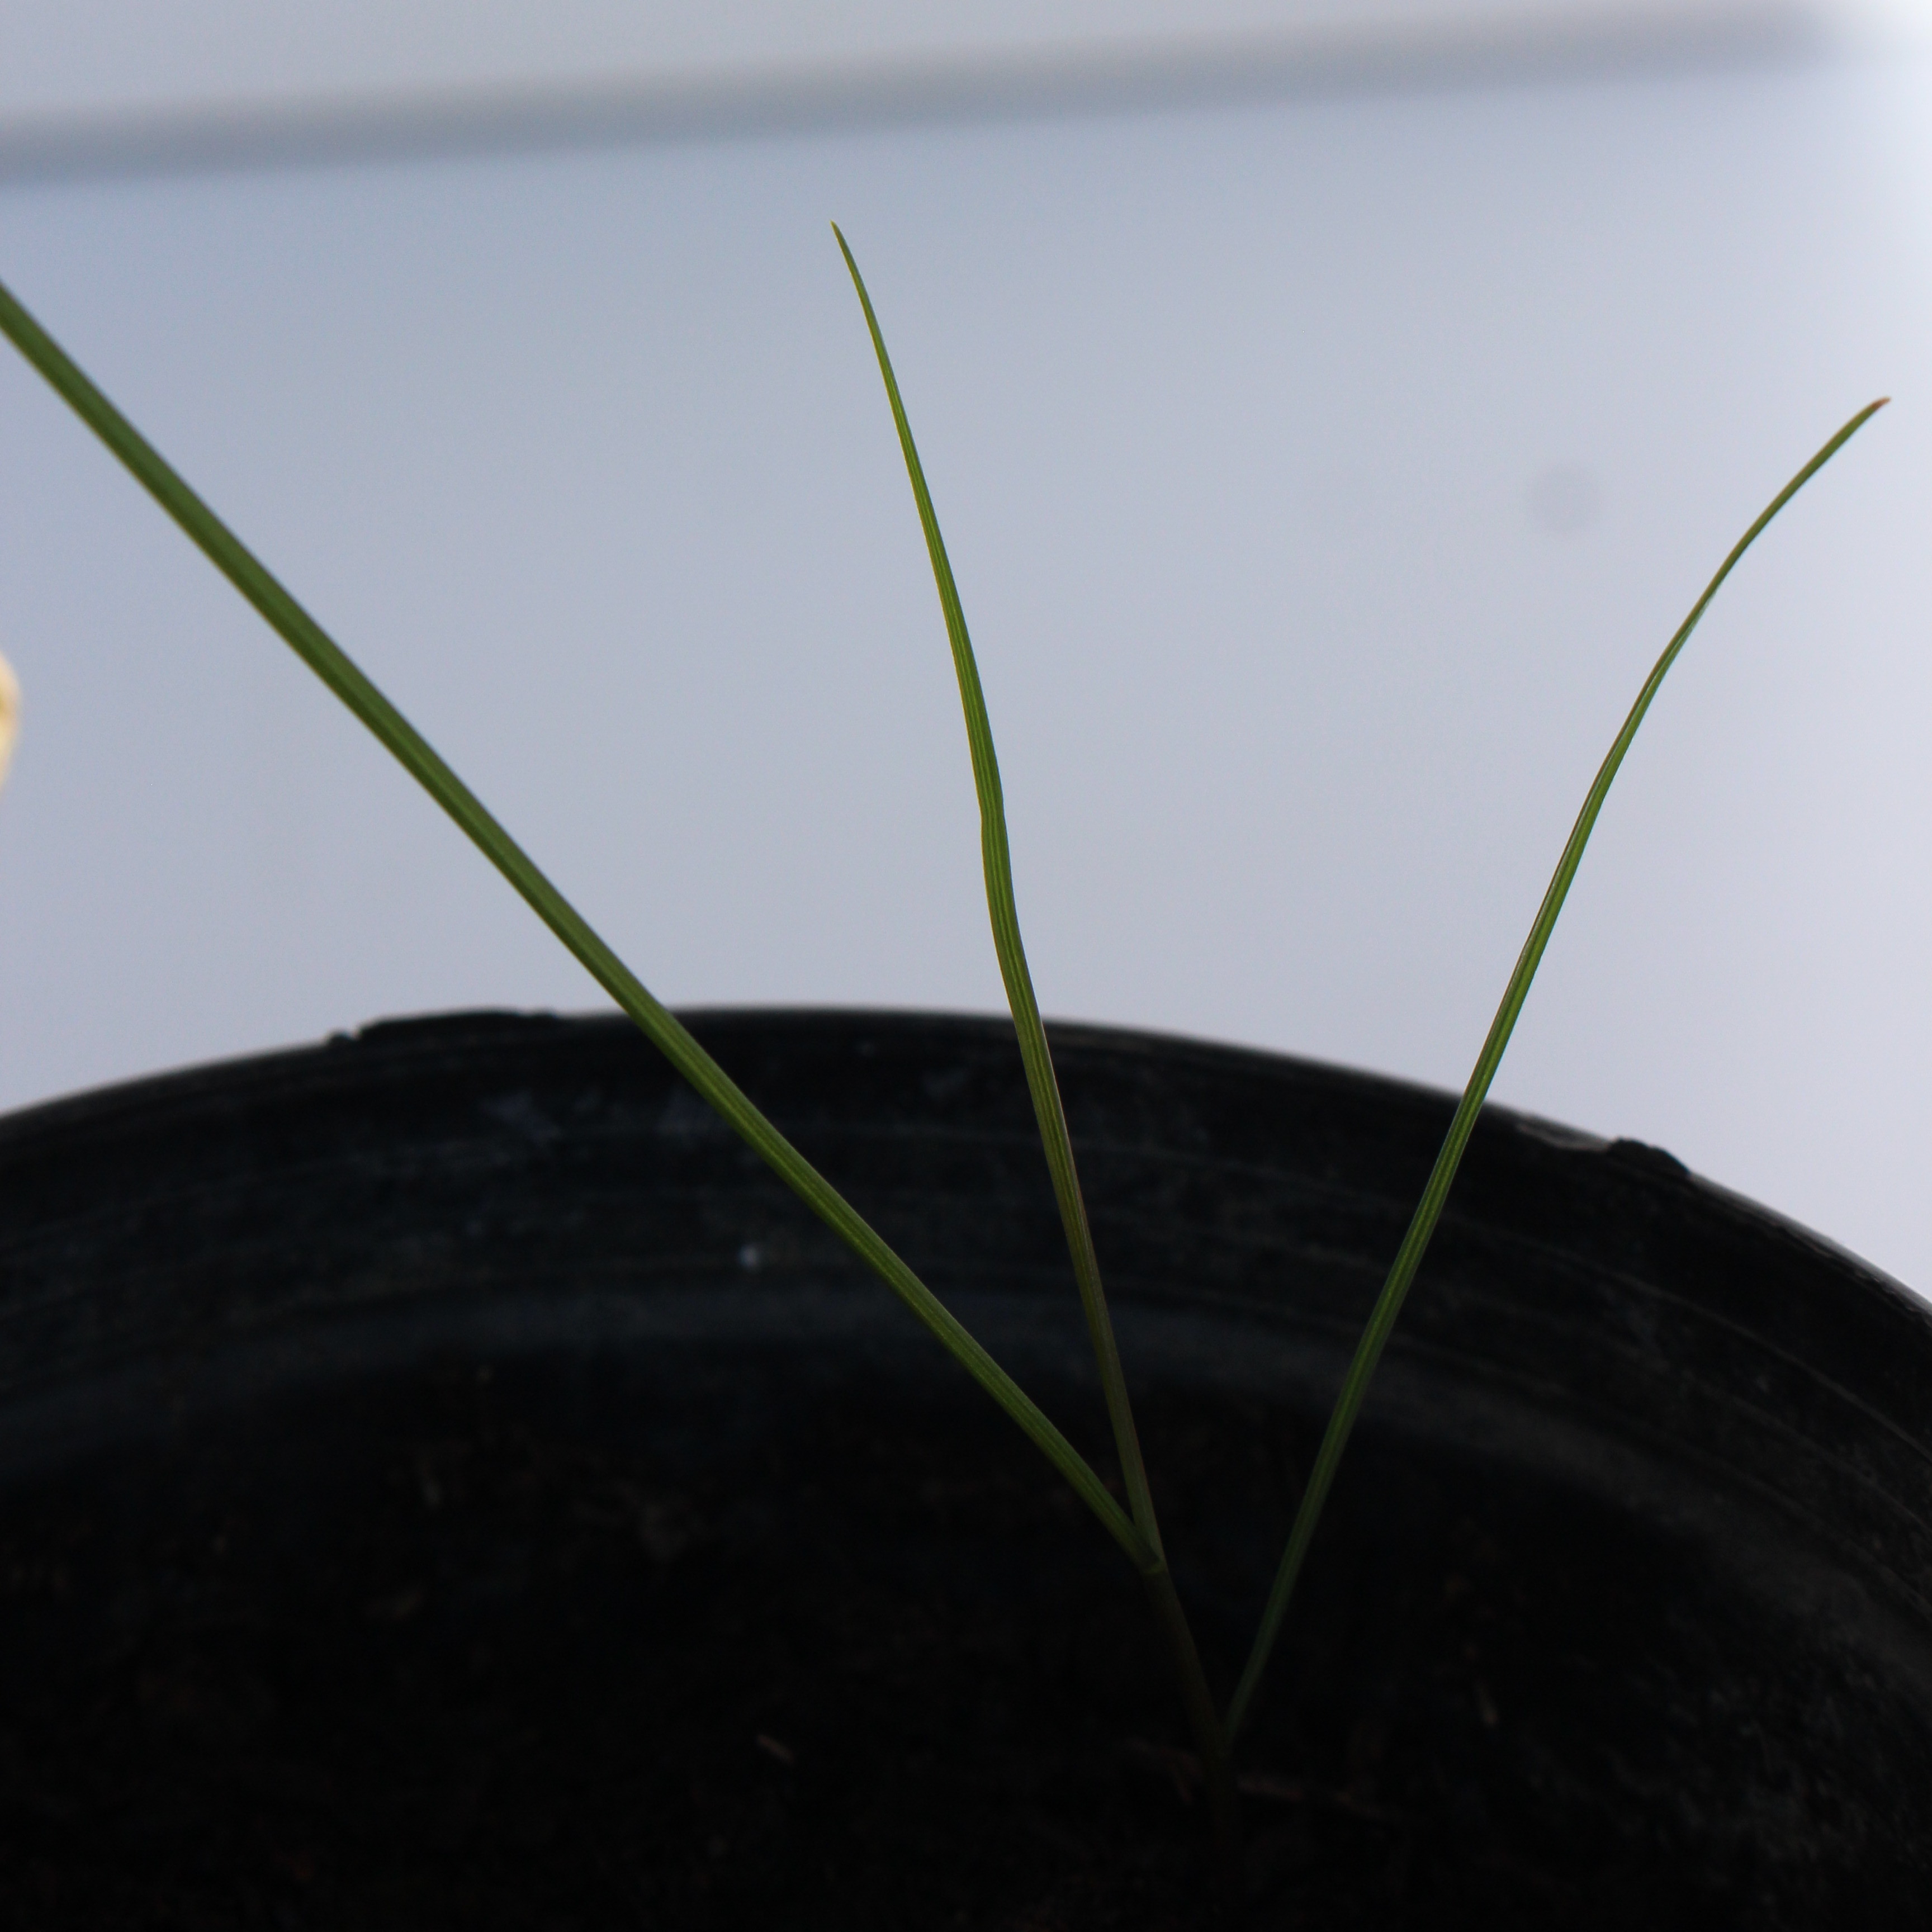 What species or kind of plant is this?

Lolium multiflorum
